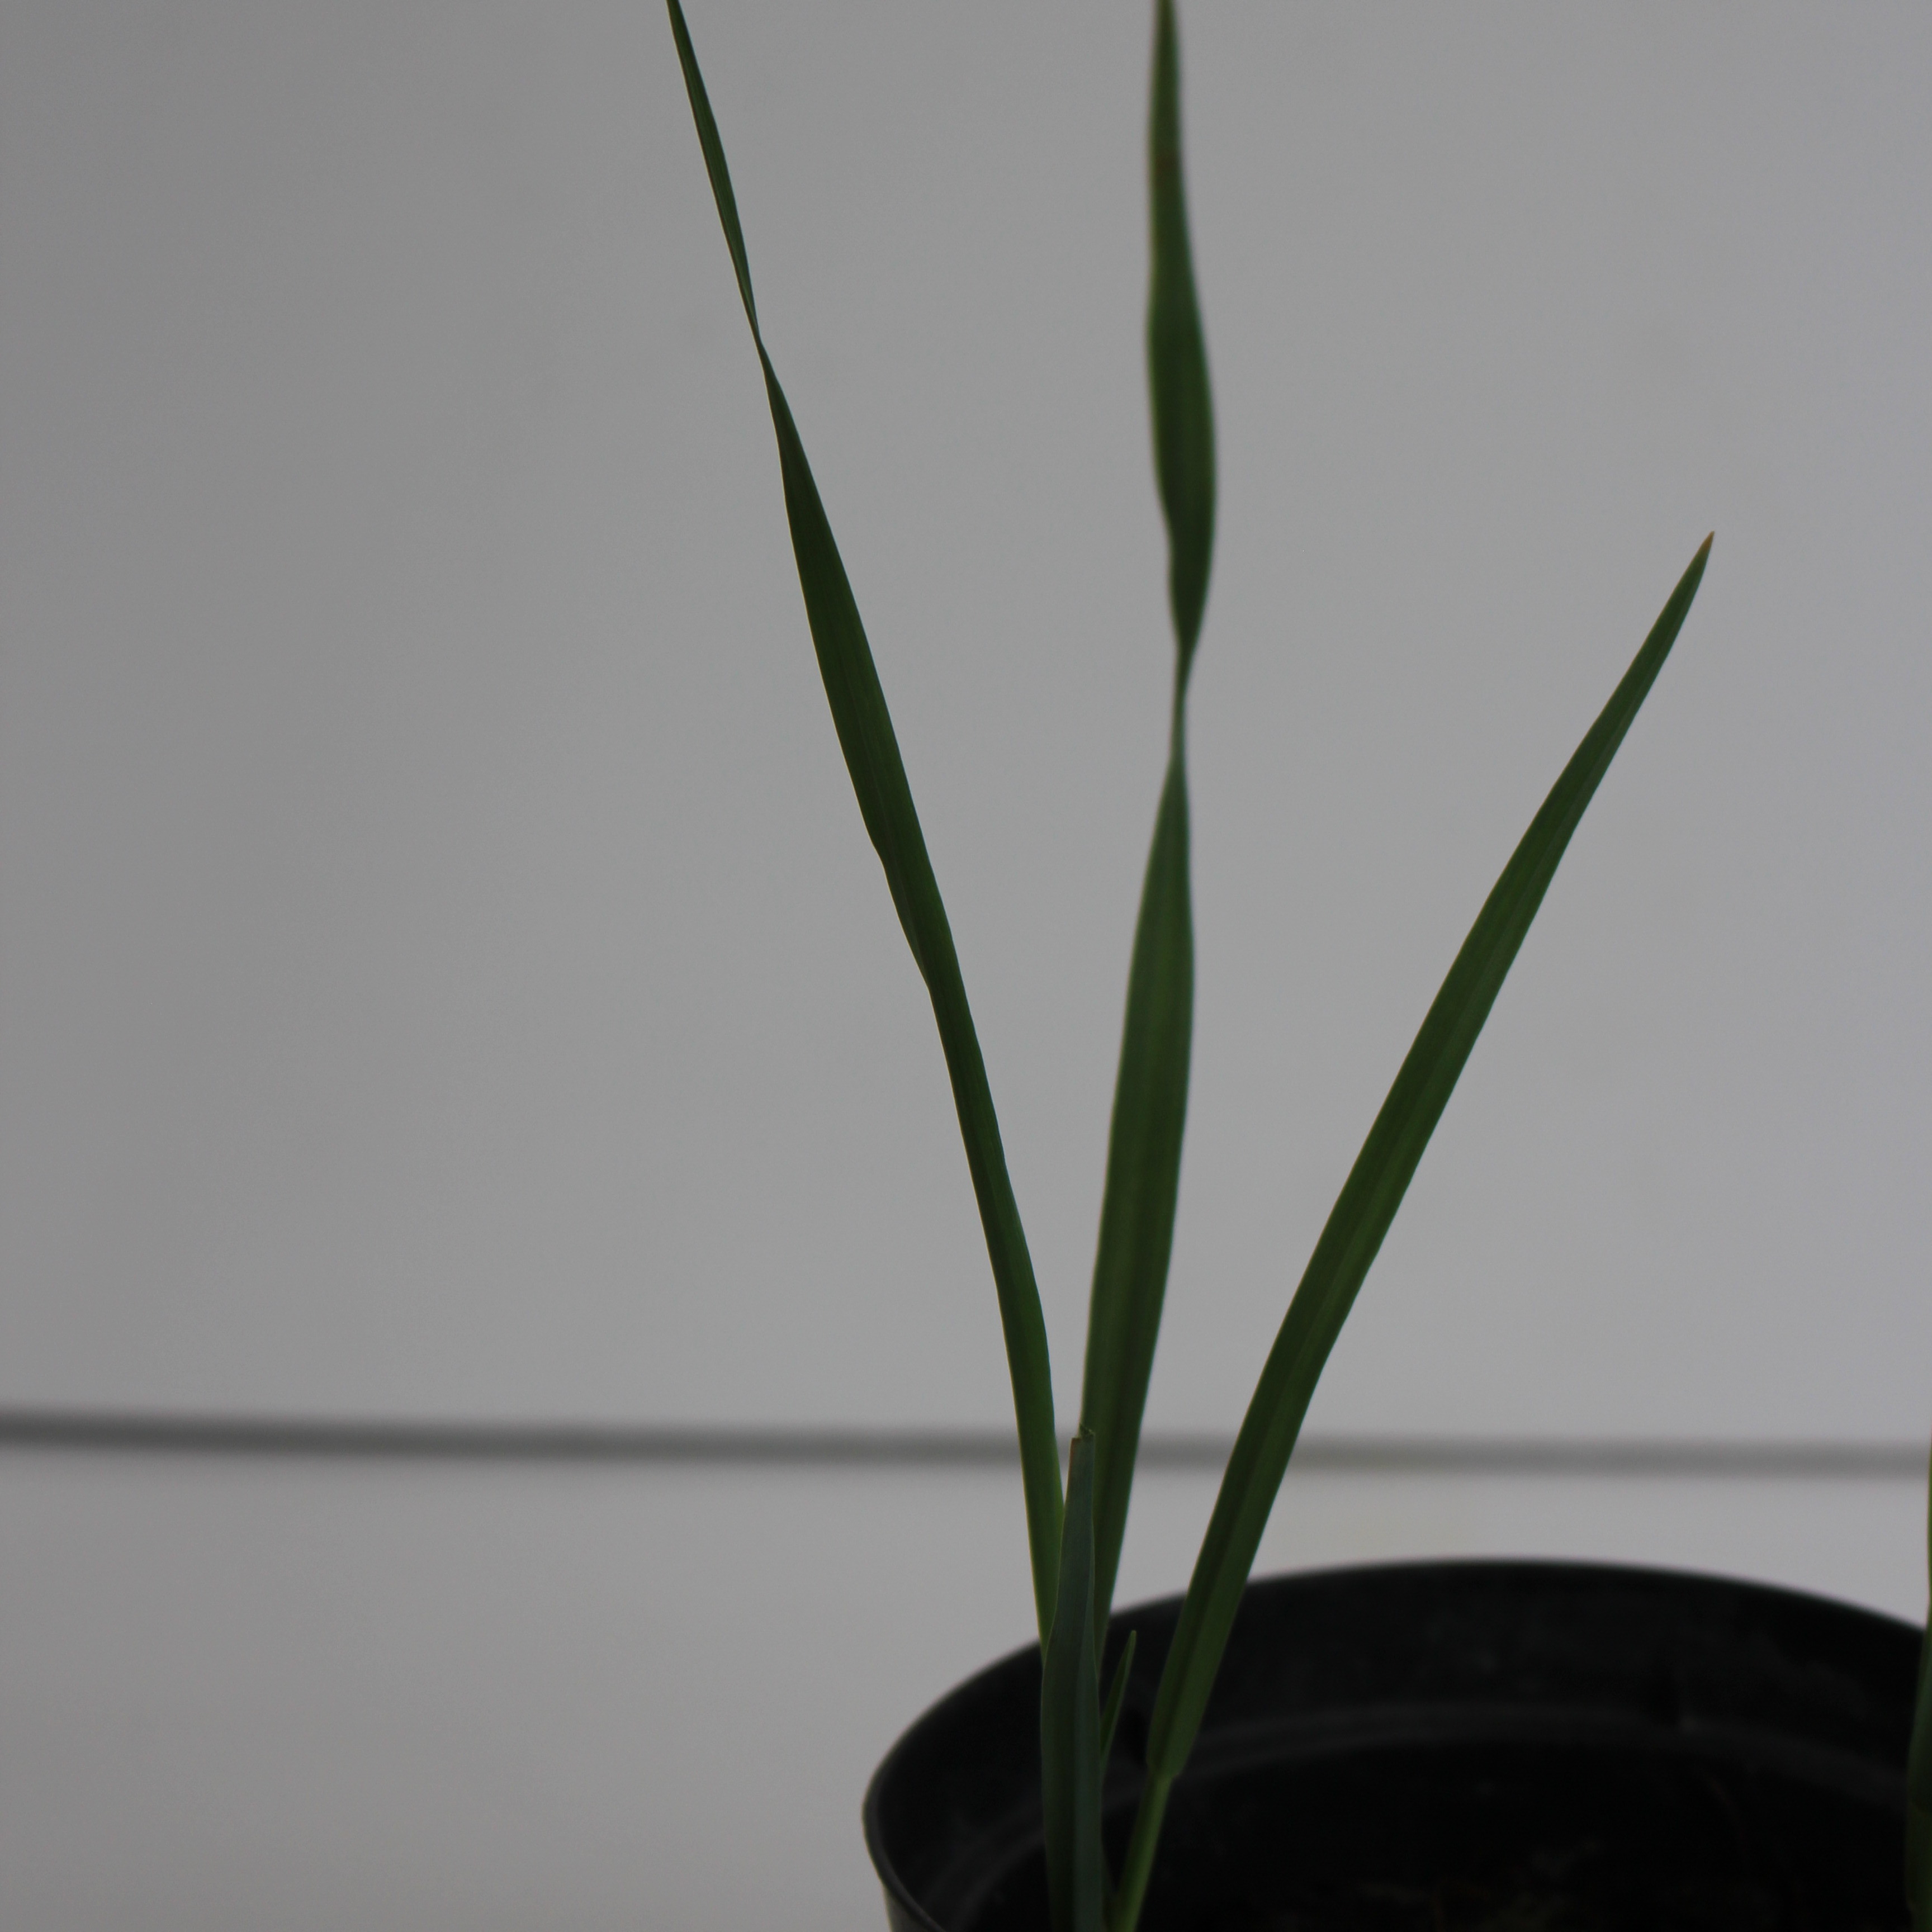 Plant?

Avena sterilis
